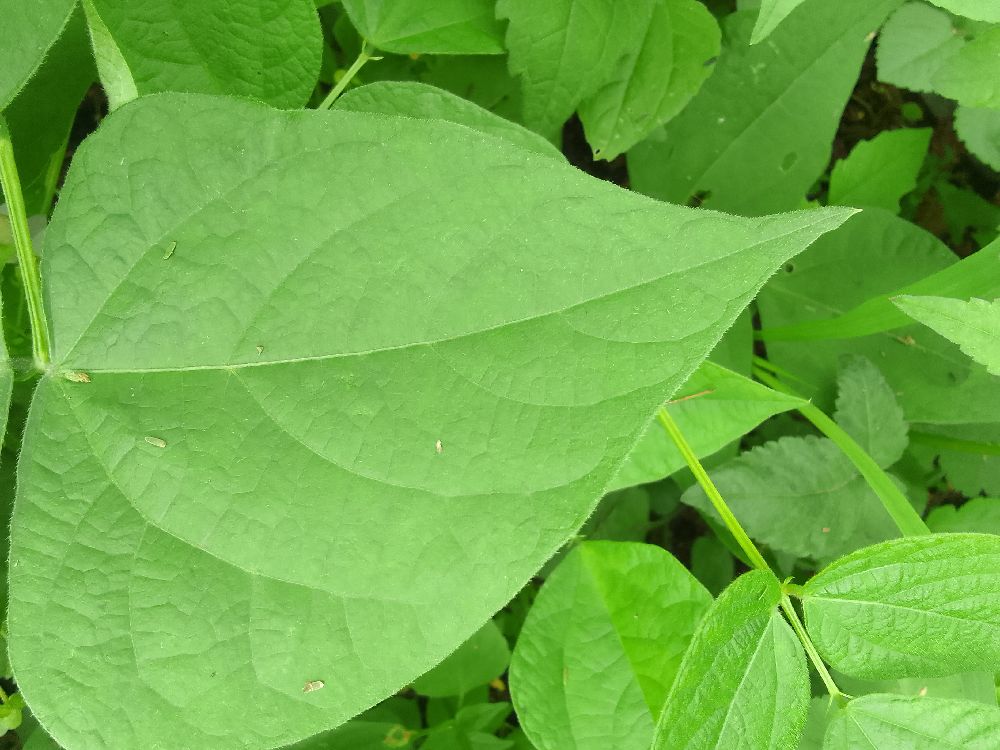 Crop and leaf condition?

common bean, healthy
